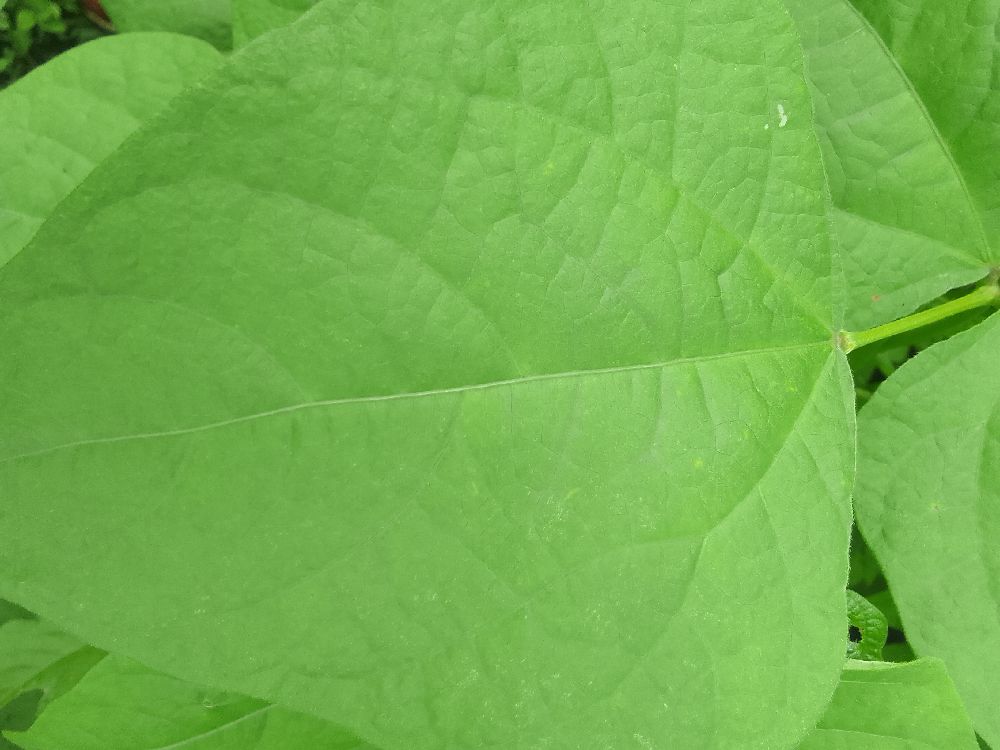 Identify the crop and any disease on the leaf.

common bean, healthy
